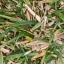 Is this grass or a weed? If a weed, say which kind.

grass
